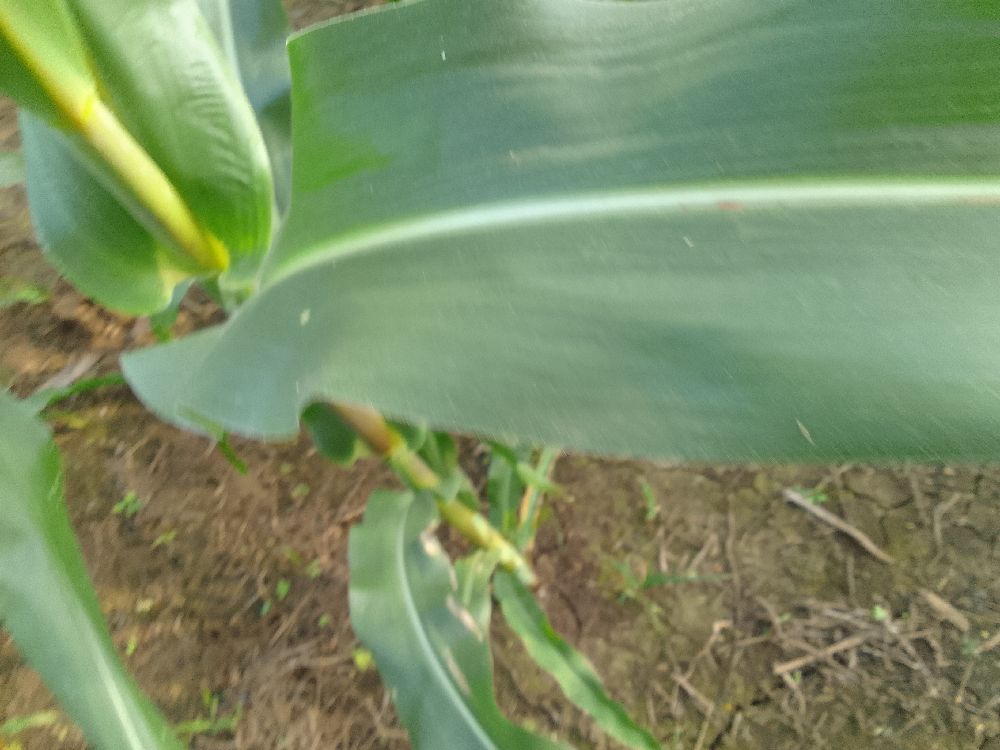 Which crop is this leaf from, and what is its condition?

maize, healthy
